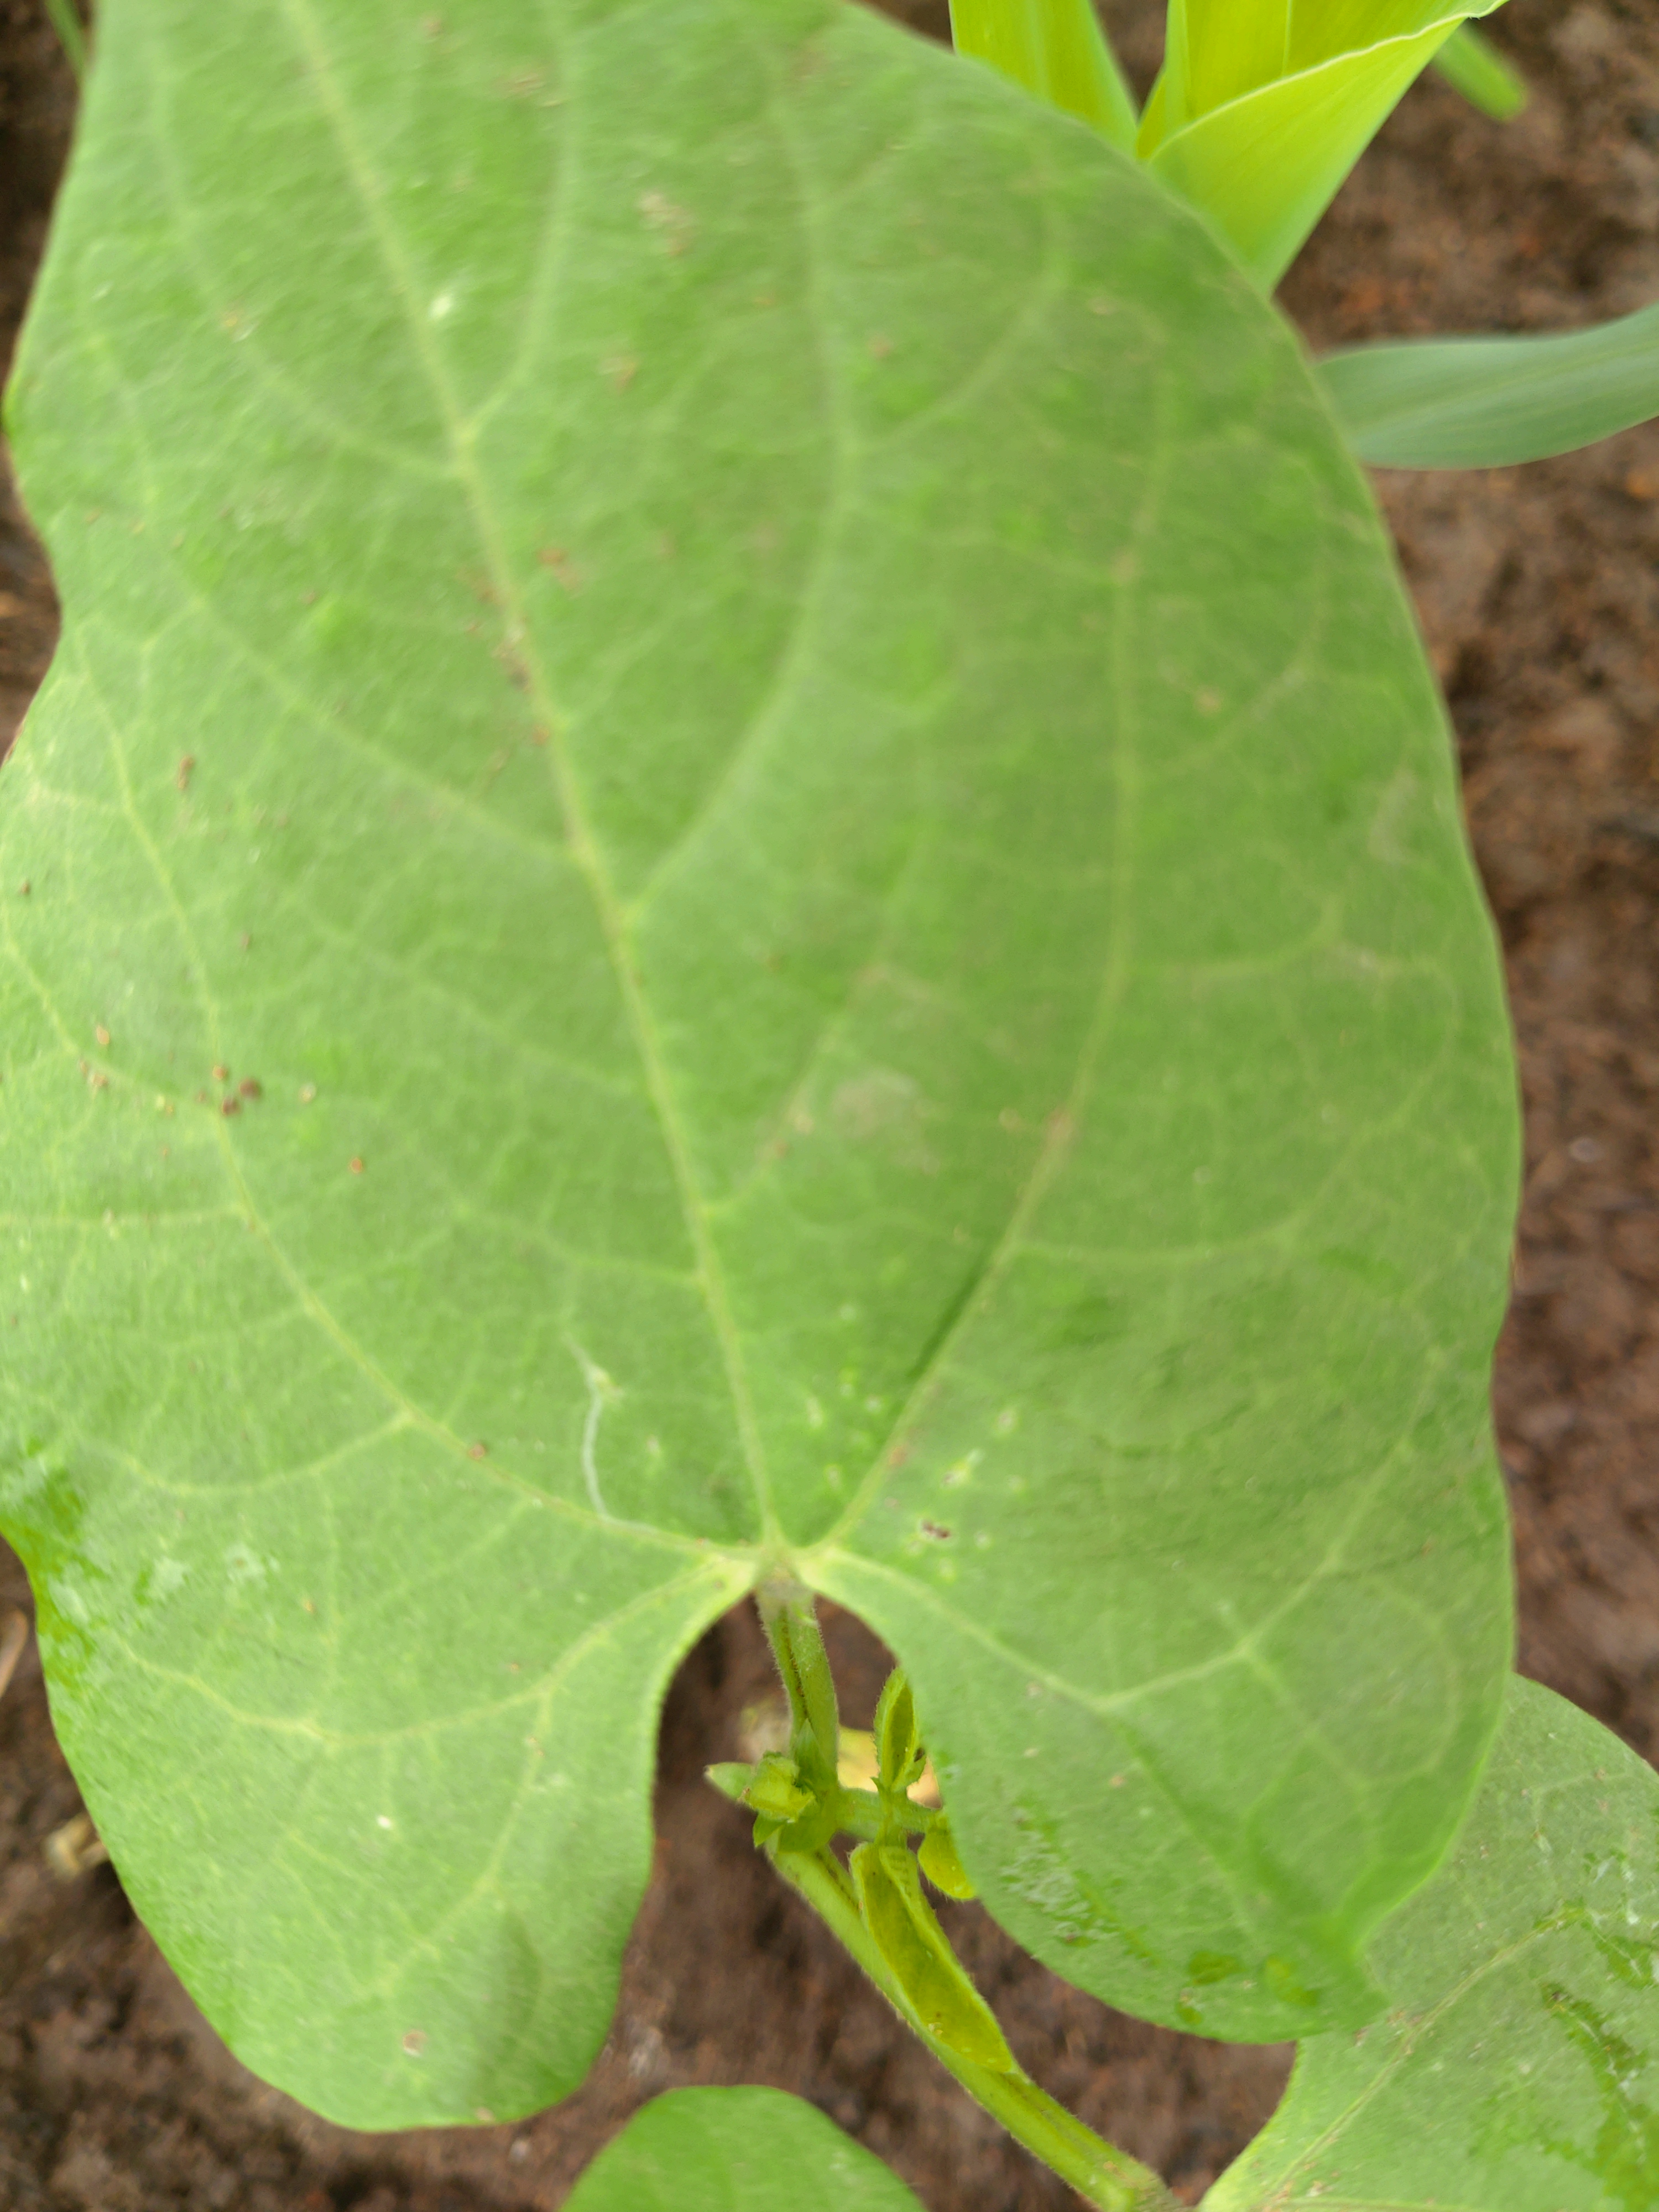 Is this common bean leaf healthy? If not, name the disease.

healthy
